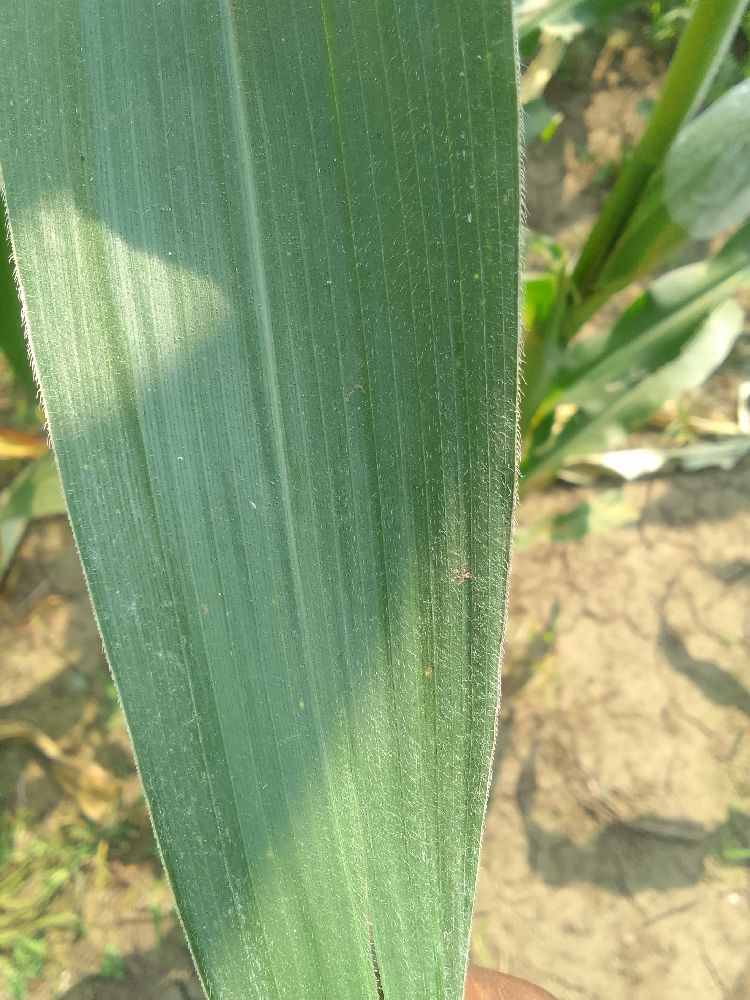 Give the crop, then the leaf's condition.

maize, healthy
